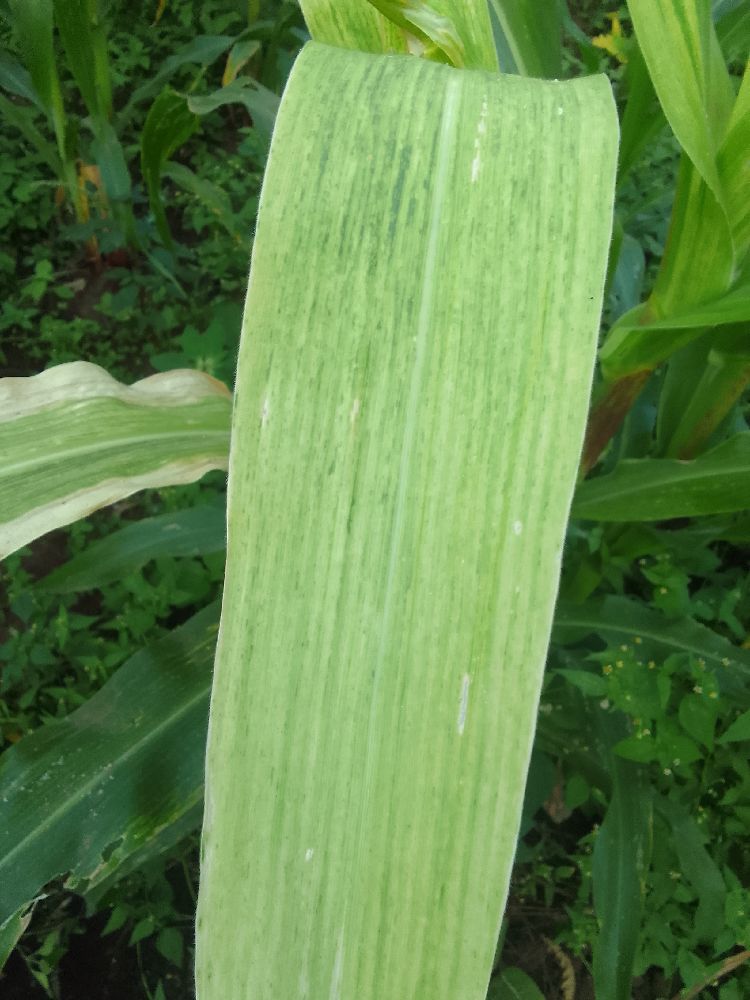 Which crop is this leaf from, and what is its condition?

maize, maize lethal necrosis
